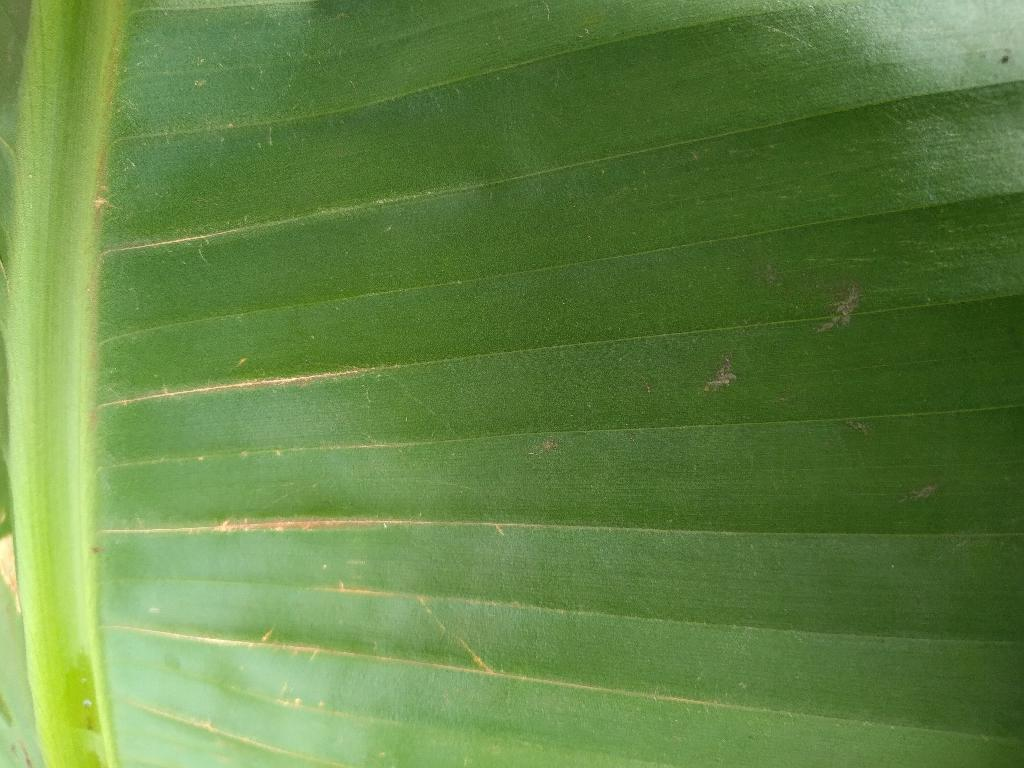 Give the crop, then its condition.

banana, healthy
